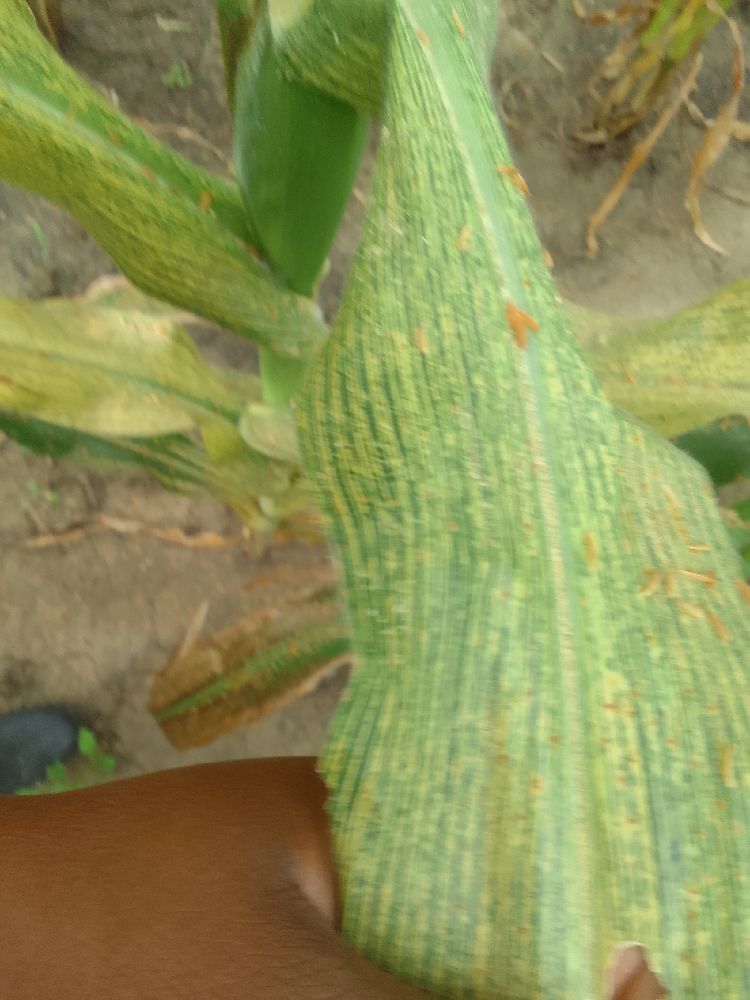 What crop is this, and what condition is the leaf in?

maize, maize streak virus
